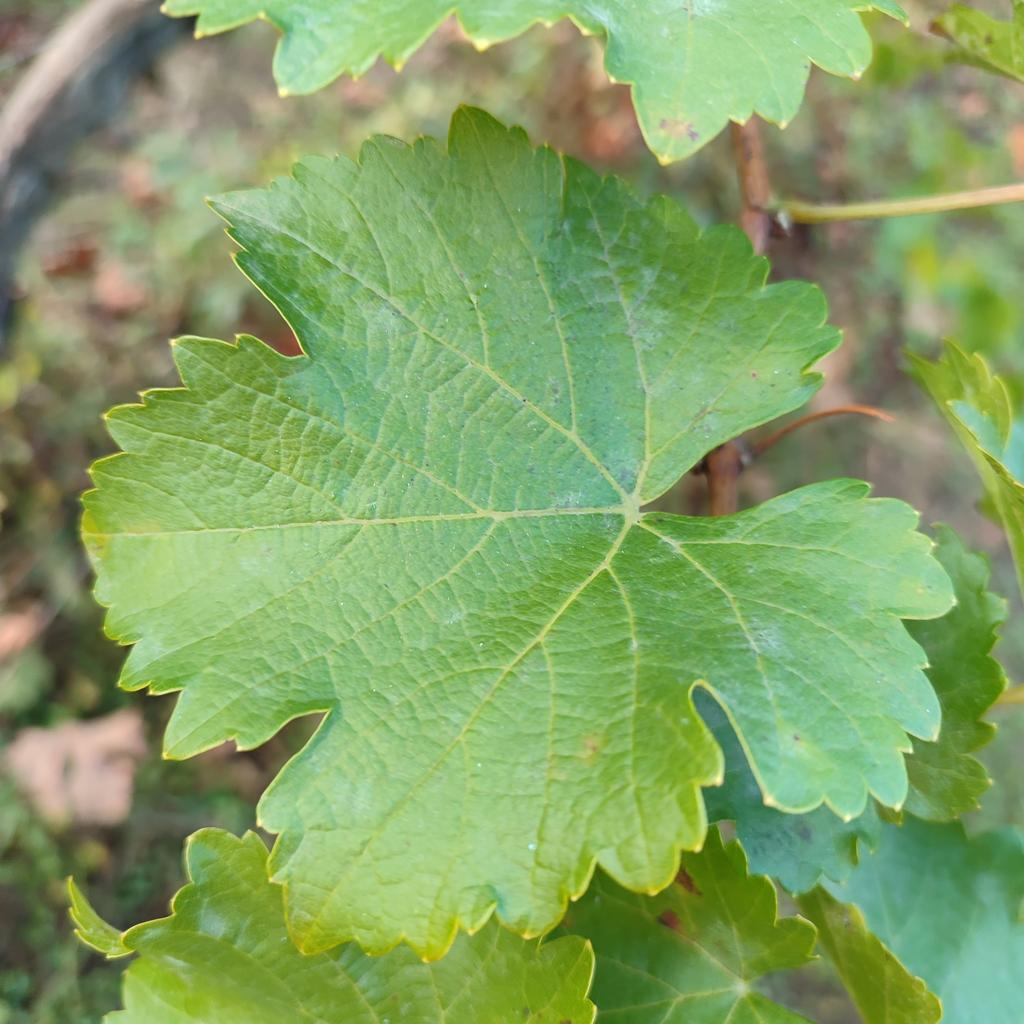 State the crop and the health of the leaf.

grapevine, powdery mildew
